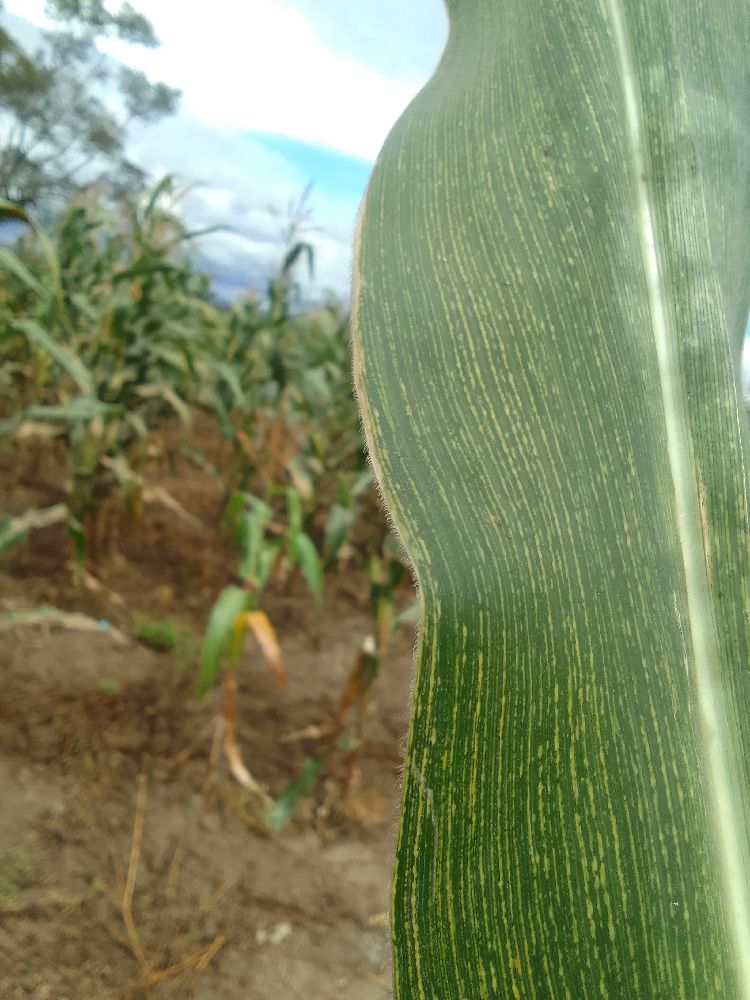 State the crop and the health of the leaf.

maize, maize streak virus
